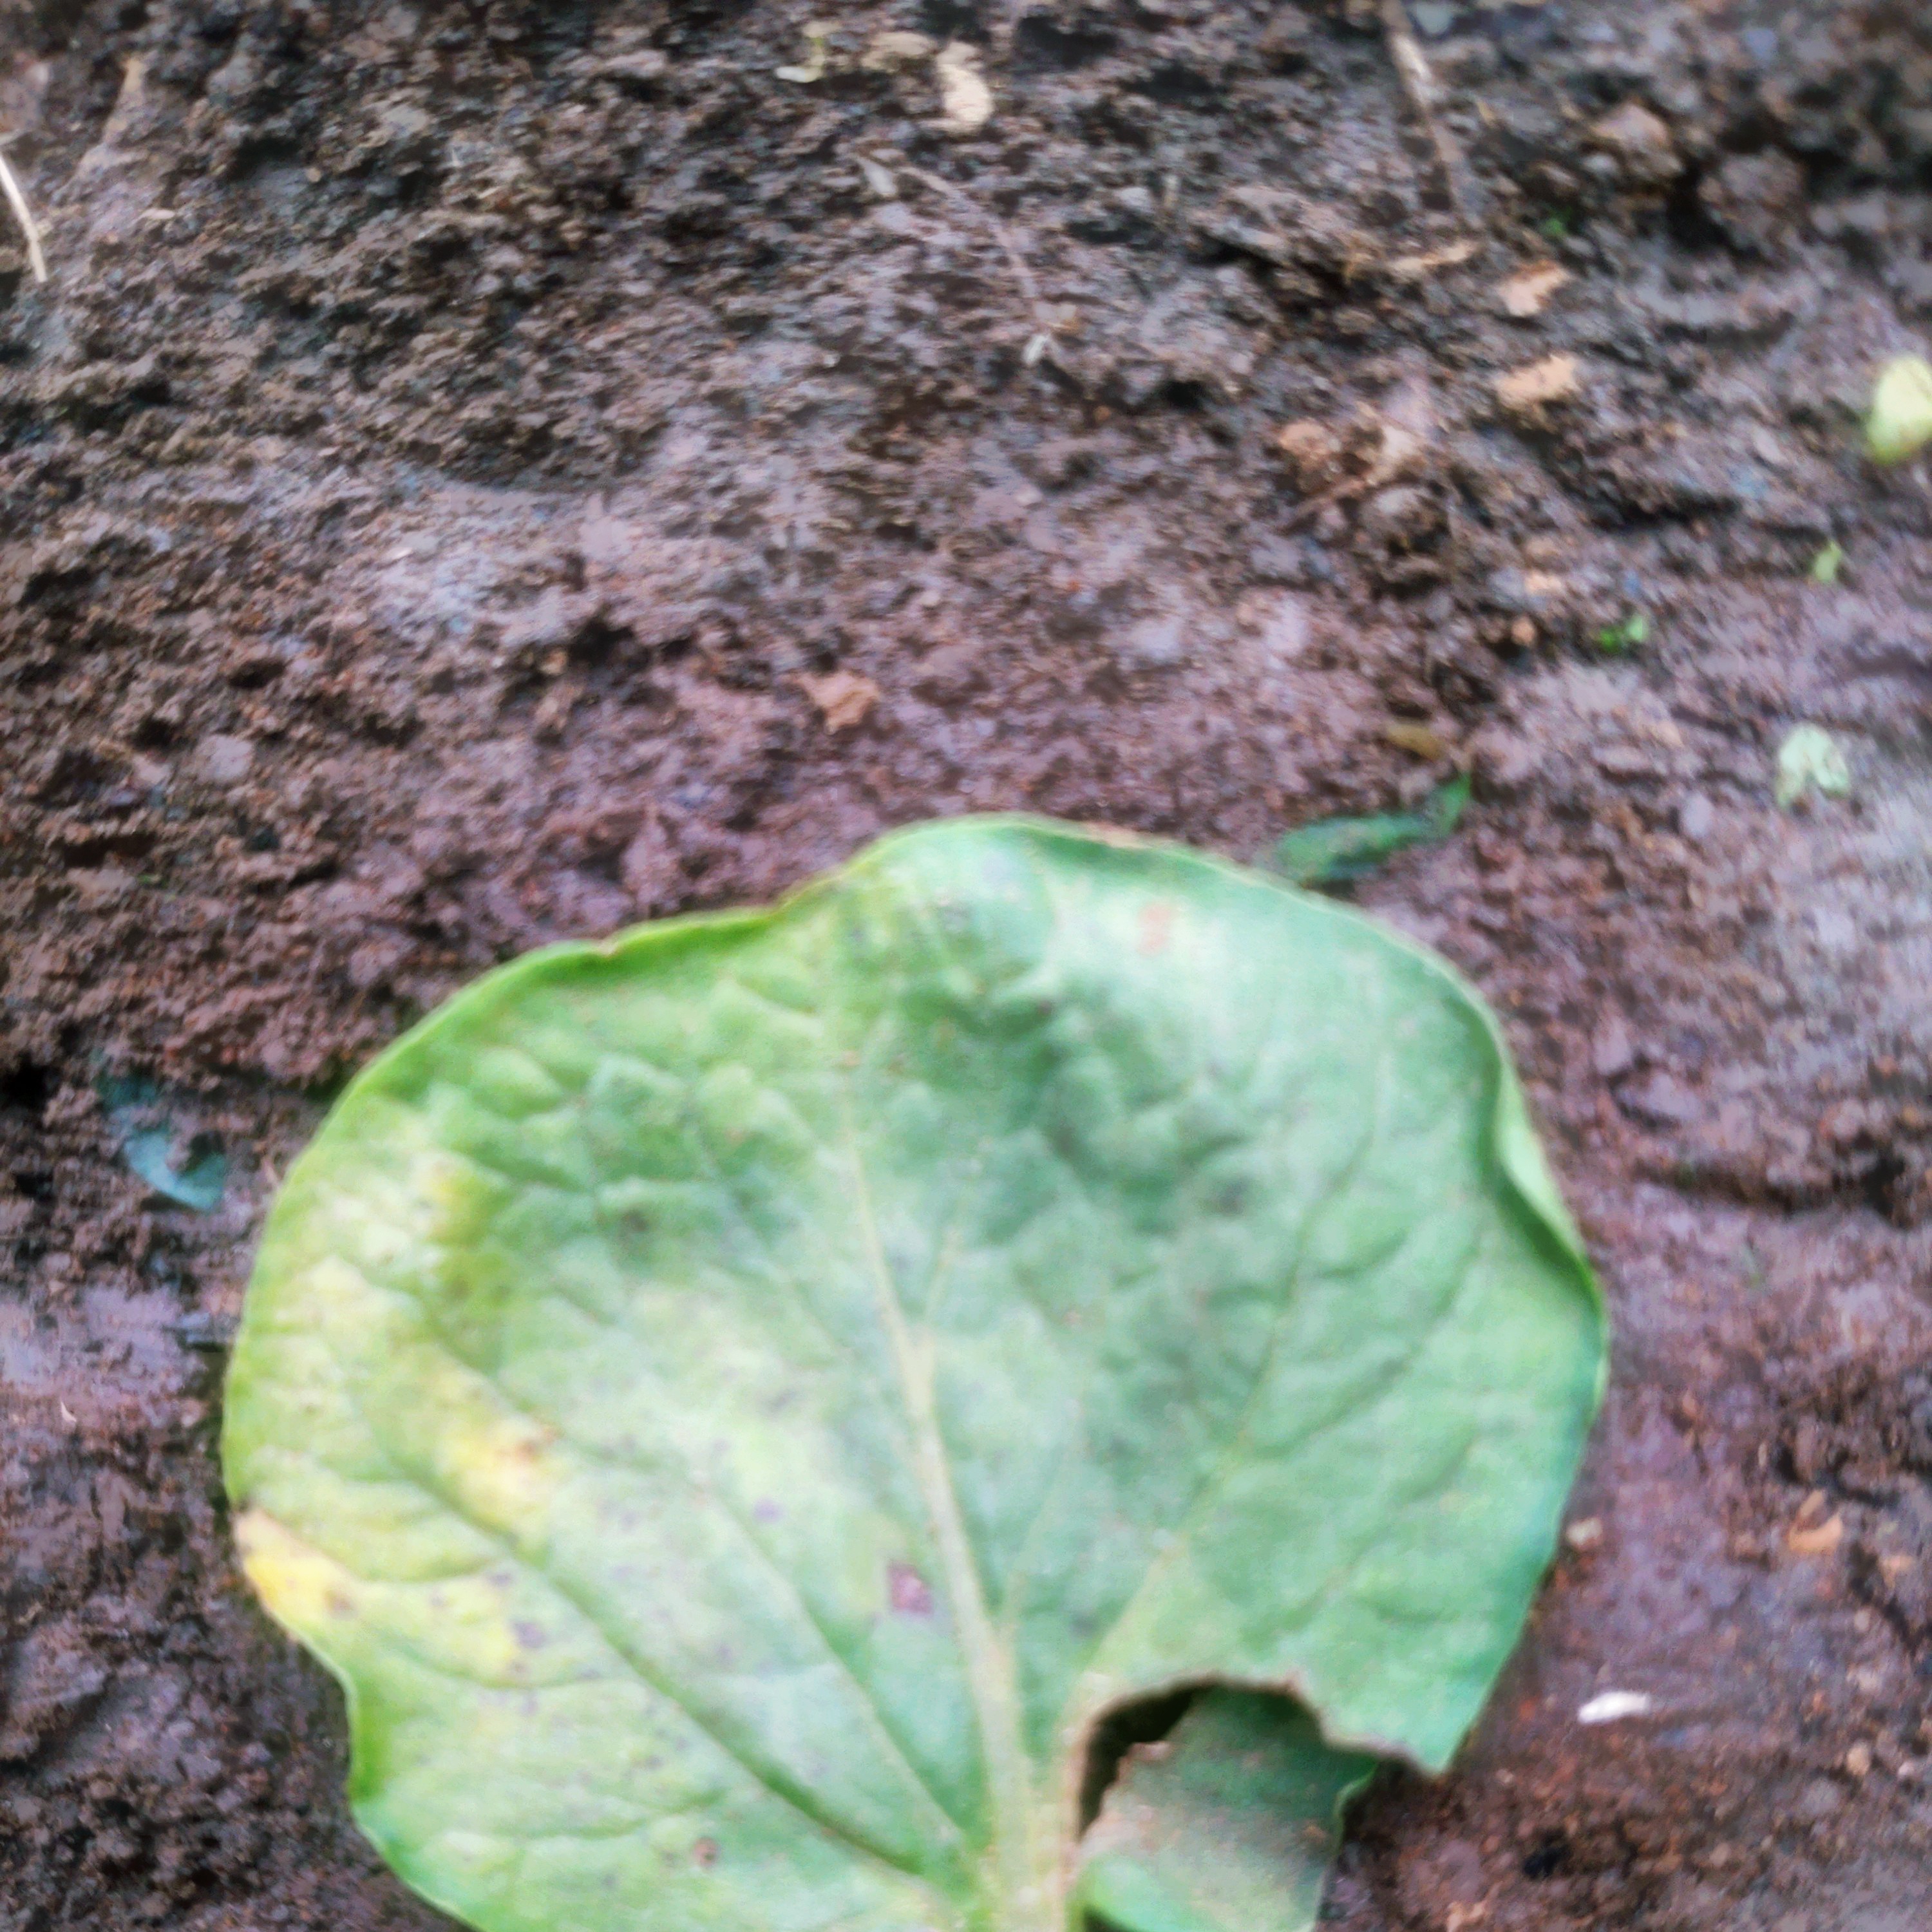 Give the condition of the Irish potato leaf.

late blight
